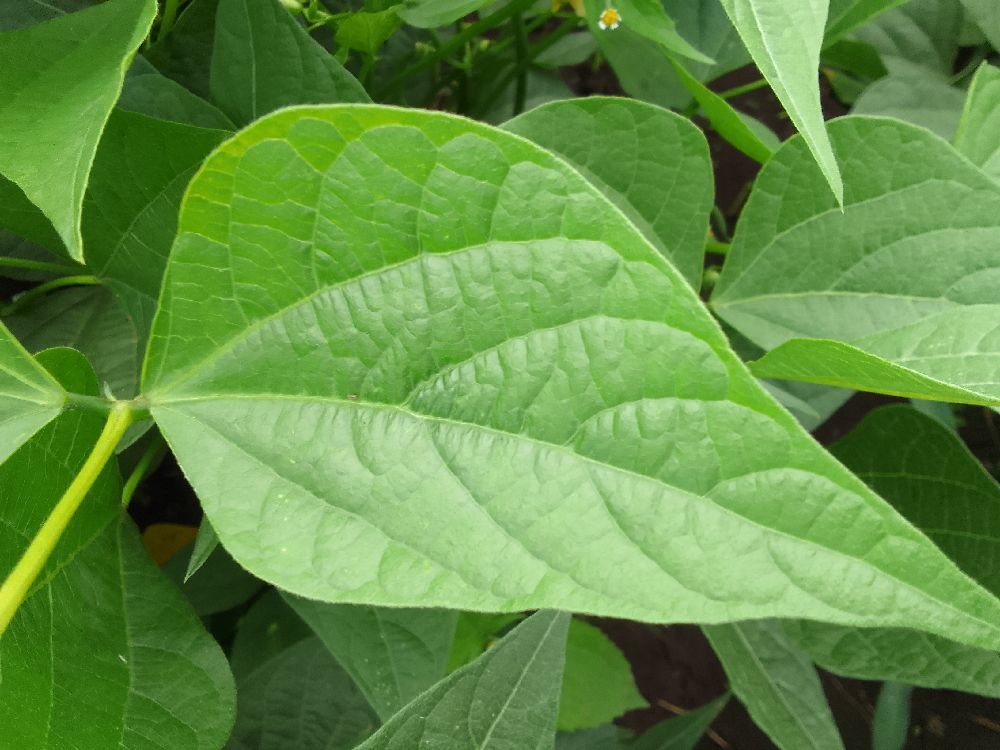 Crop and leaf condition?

common bean, healthy
